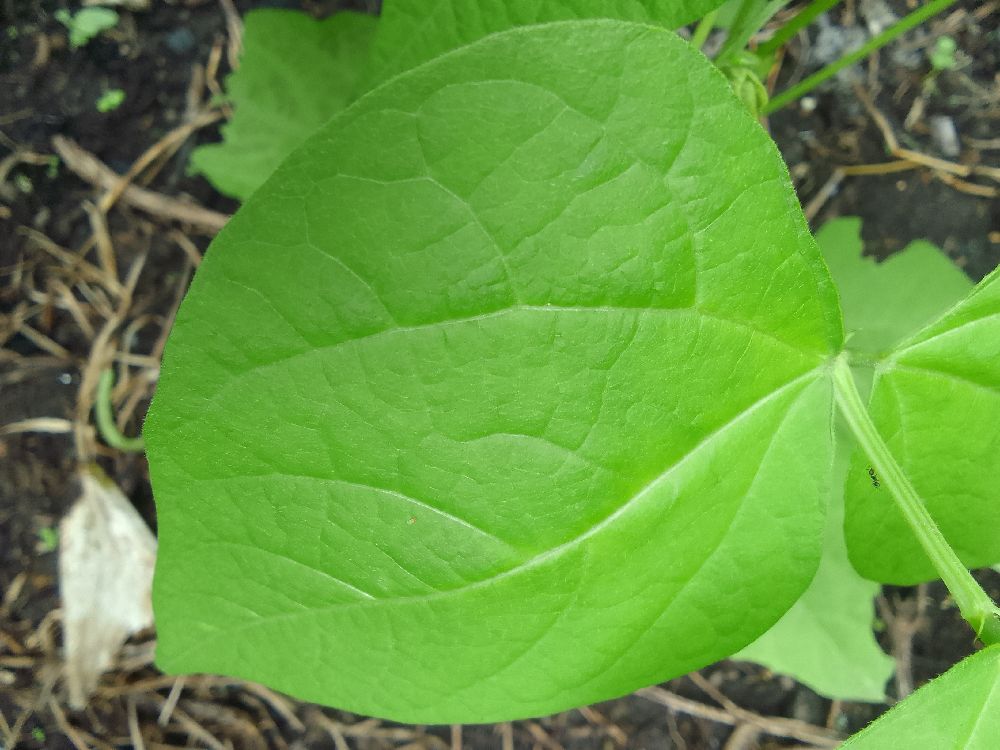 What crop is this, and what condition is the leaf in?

common bean, healthy
